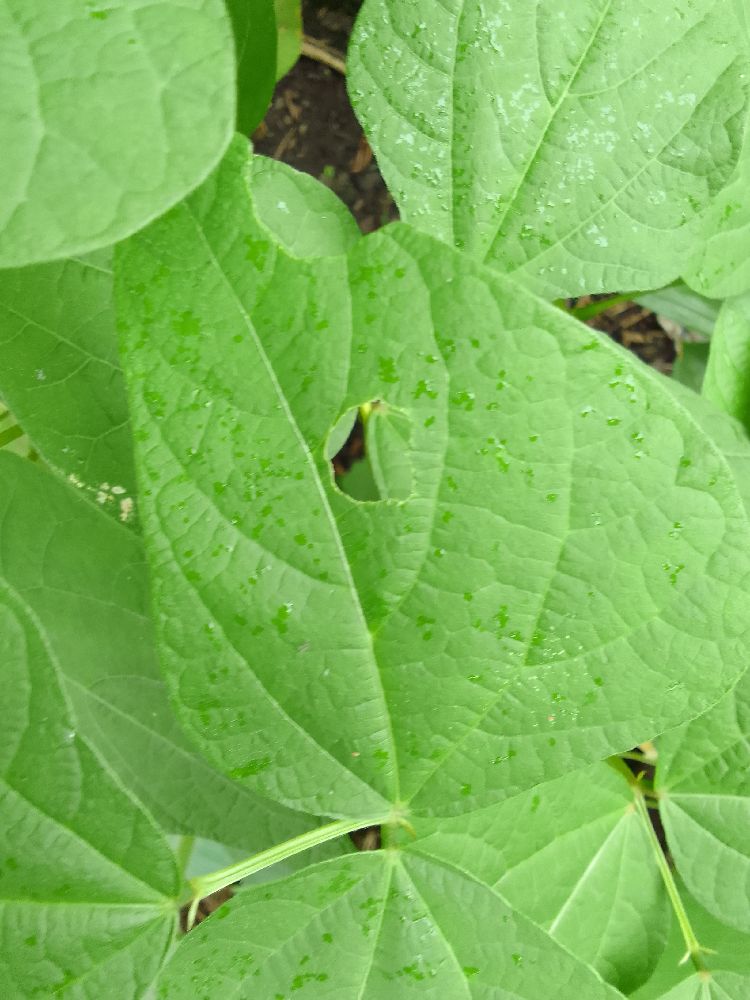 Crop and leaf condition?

common bean, healthy
